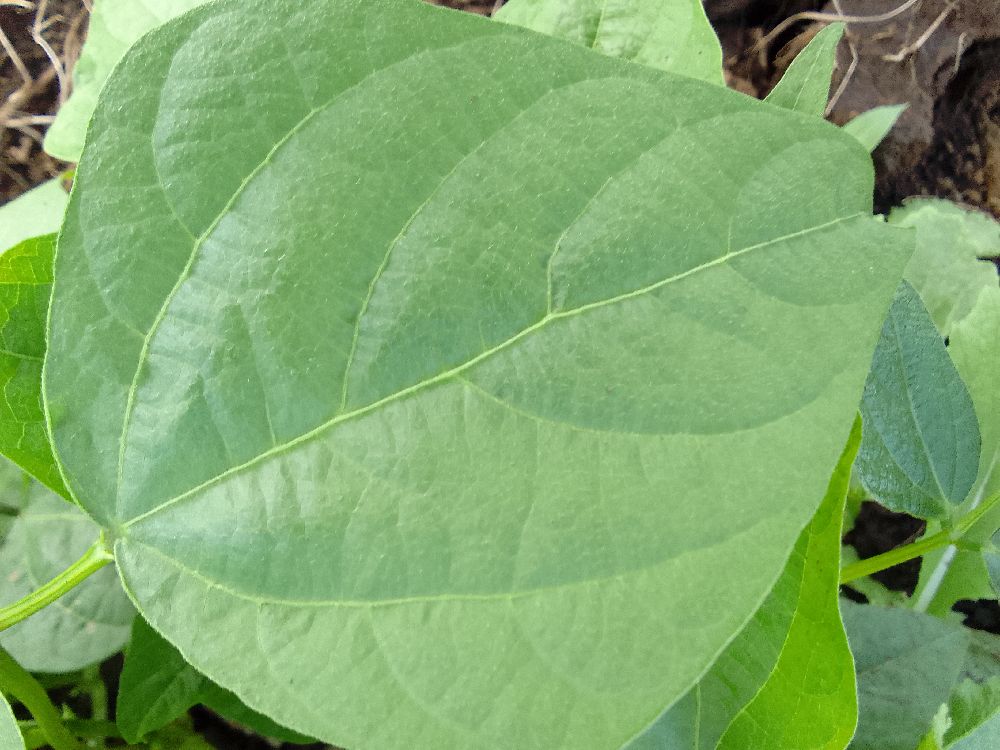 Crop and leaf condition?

common bean, healthy
